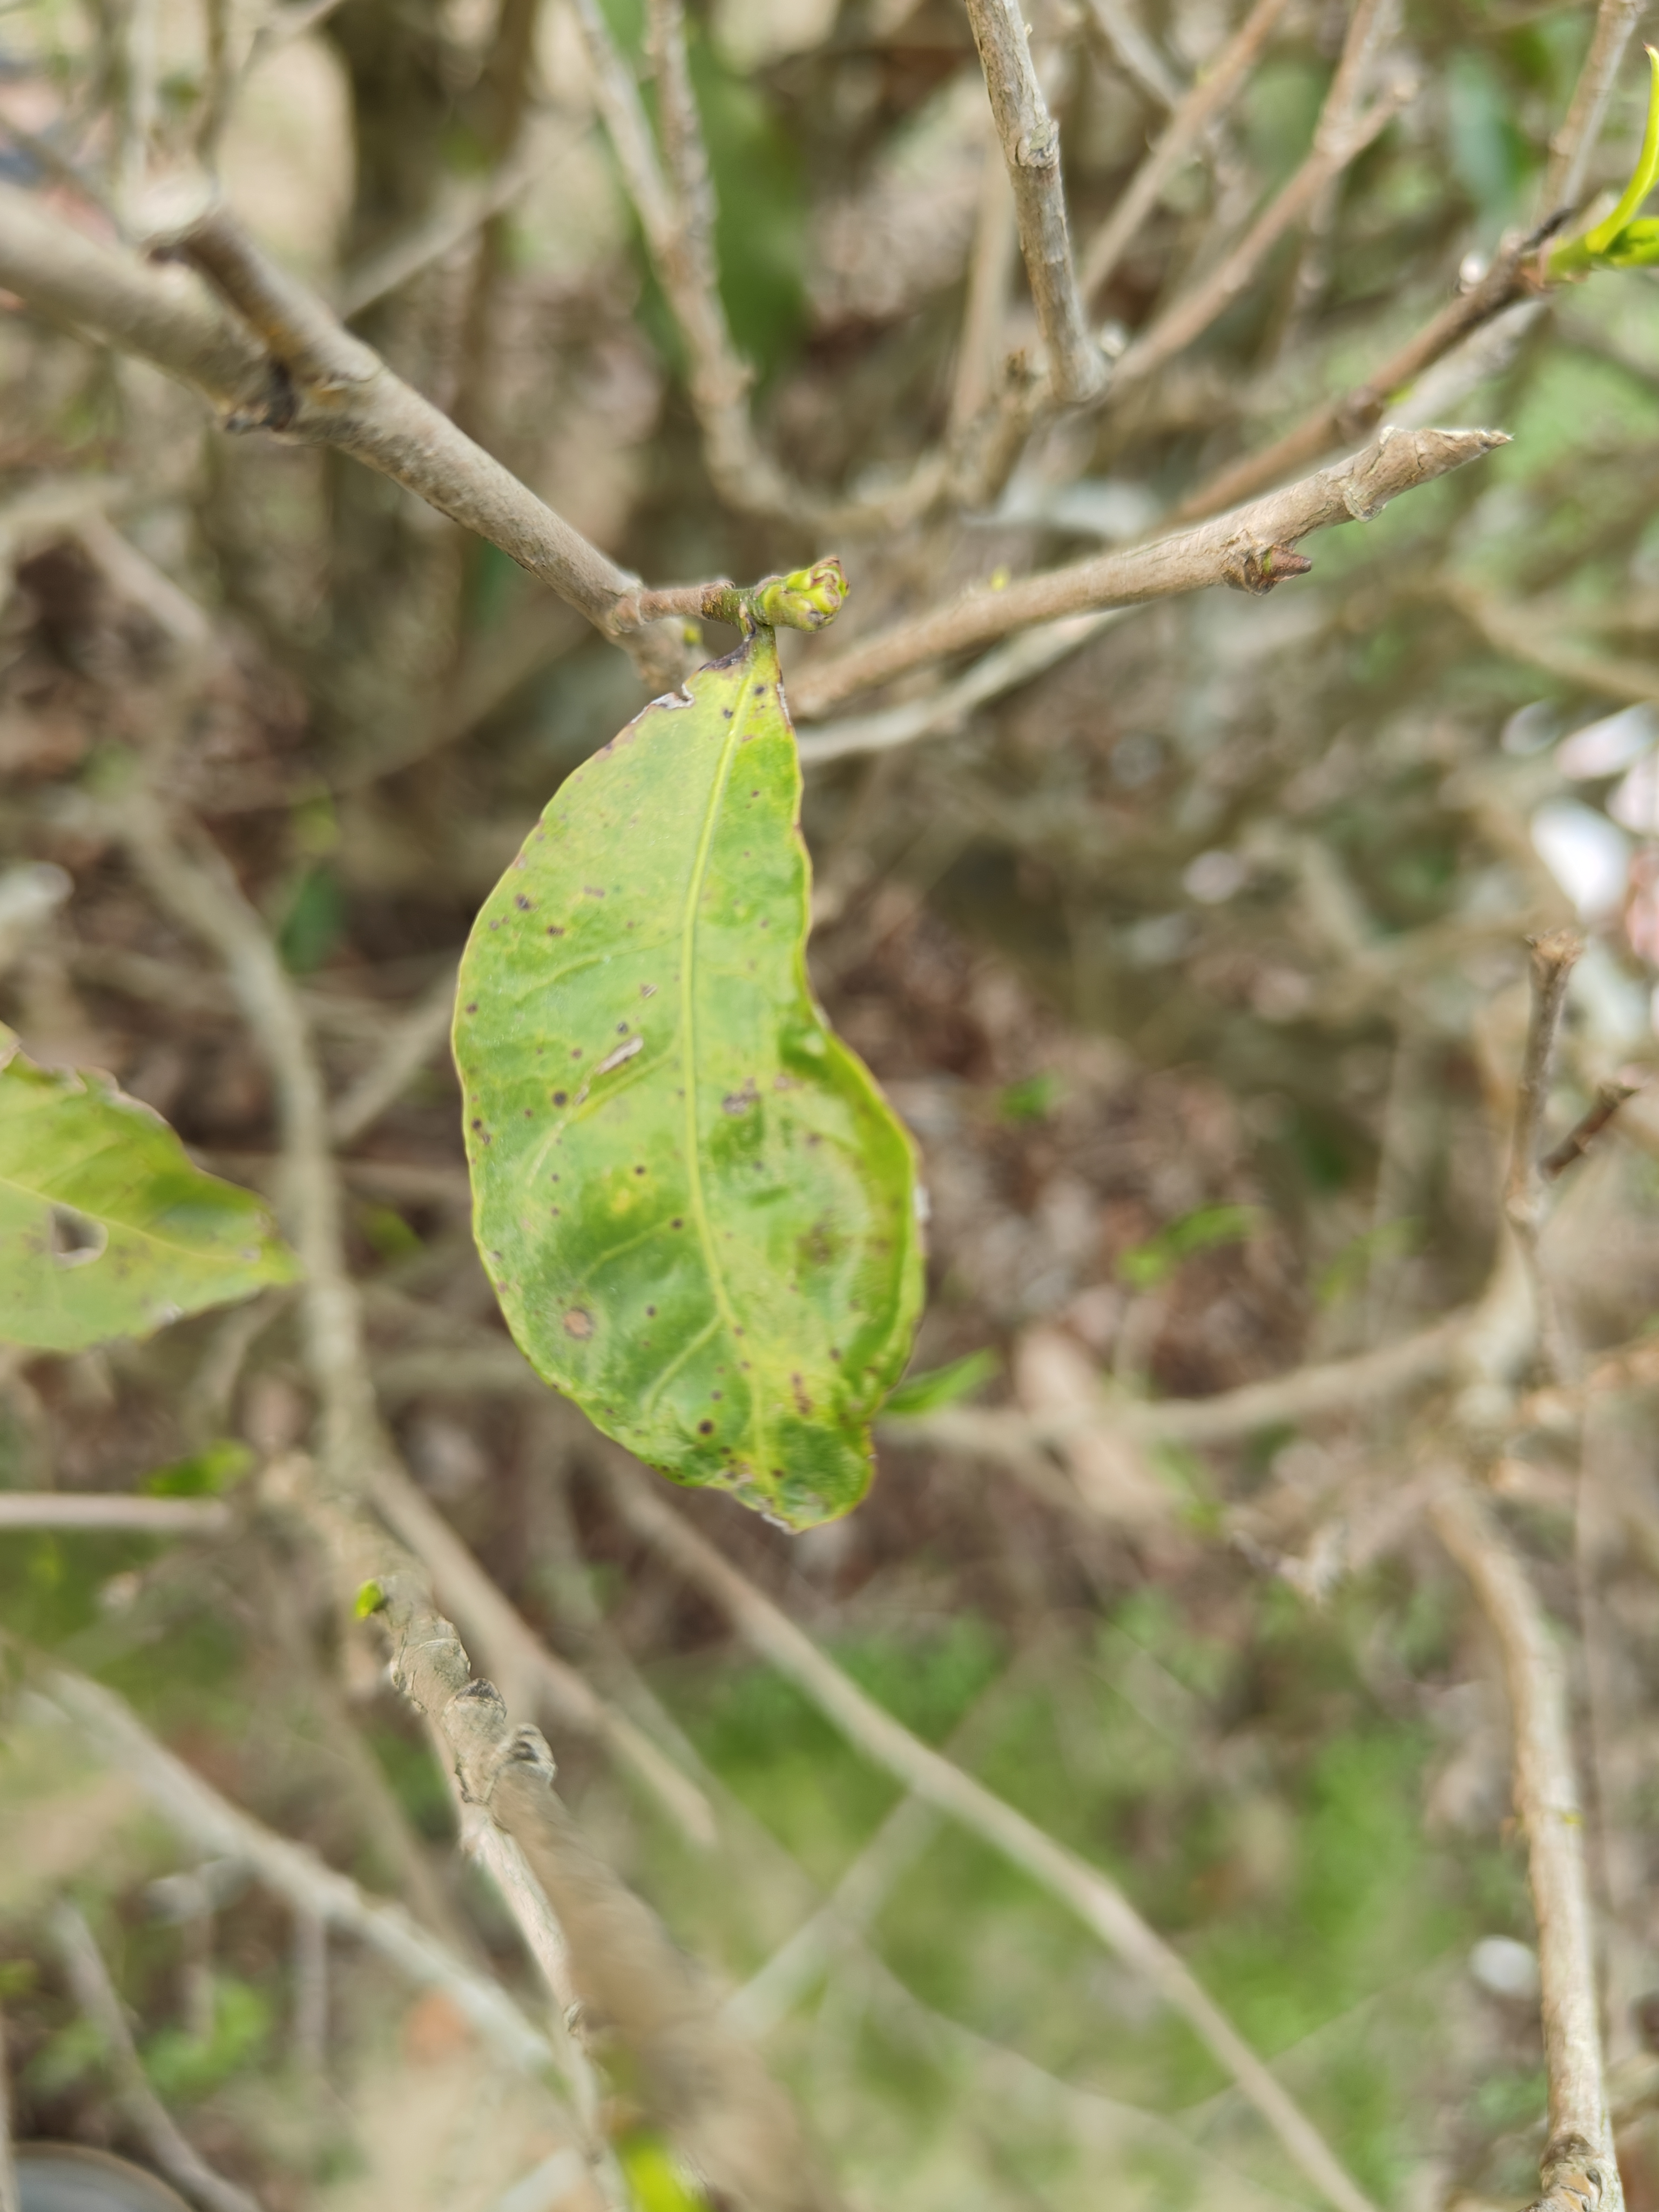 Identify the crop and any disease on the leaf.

tea, red rust
